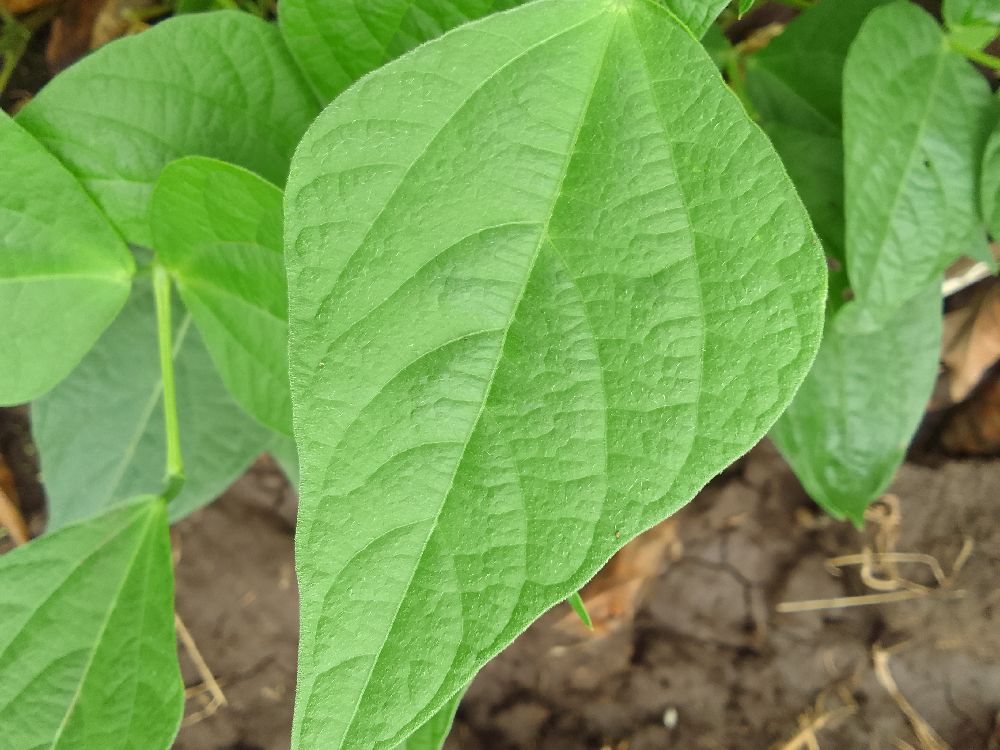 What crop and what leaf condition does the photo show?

common bean, healthy
